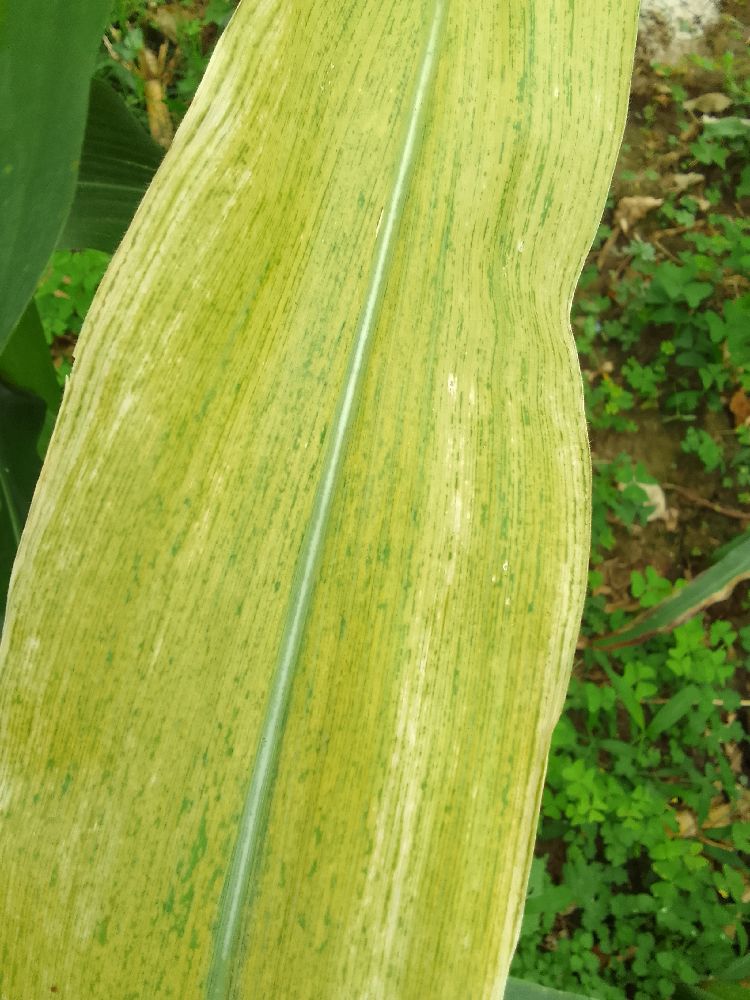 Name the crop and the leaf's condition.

maize, maize lethal necrosis
